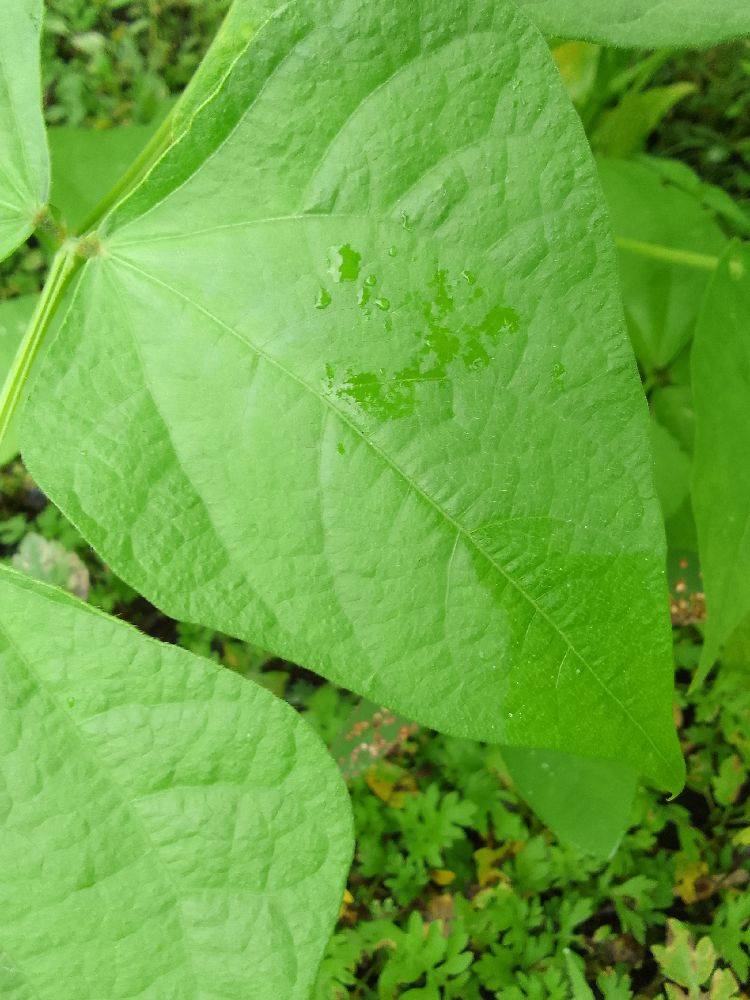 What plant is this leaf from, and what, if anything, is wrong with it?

common bean, healthy
